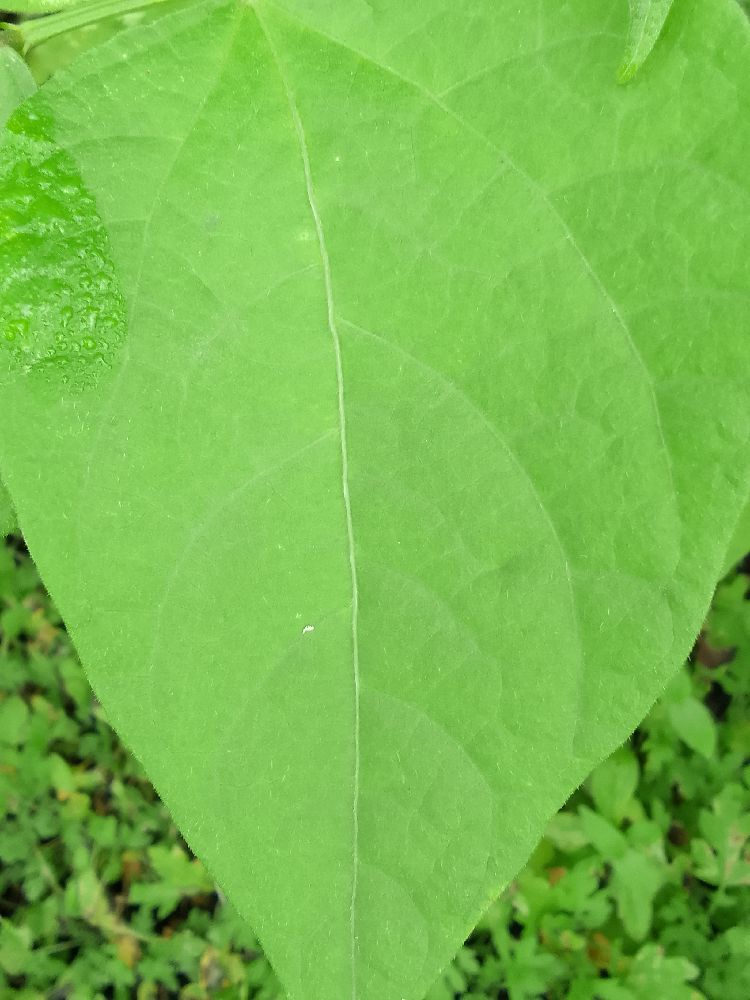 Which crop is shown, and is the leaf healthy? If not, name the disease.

common bean, healthy
